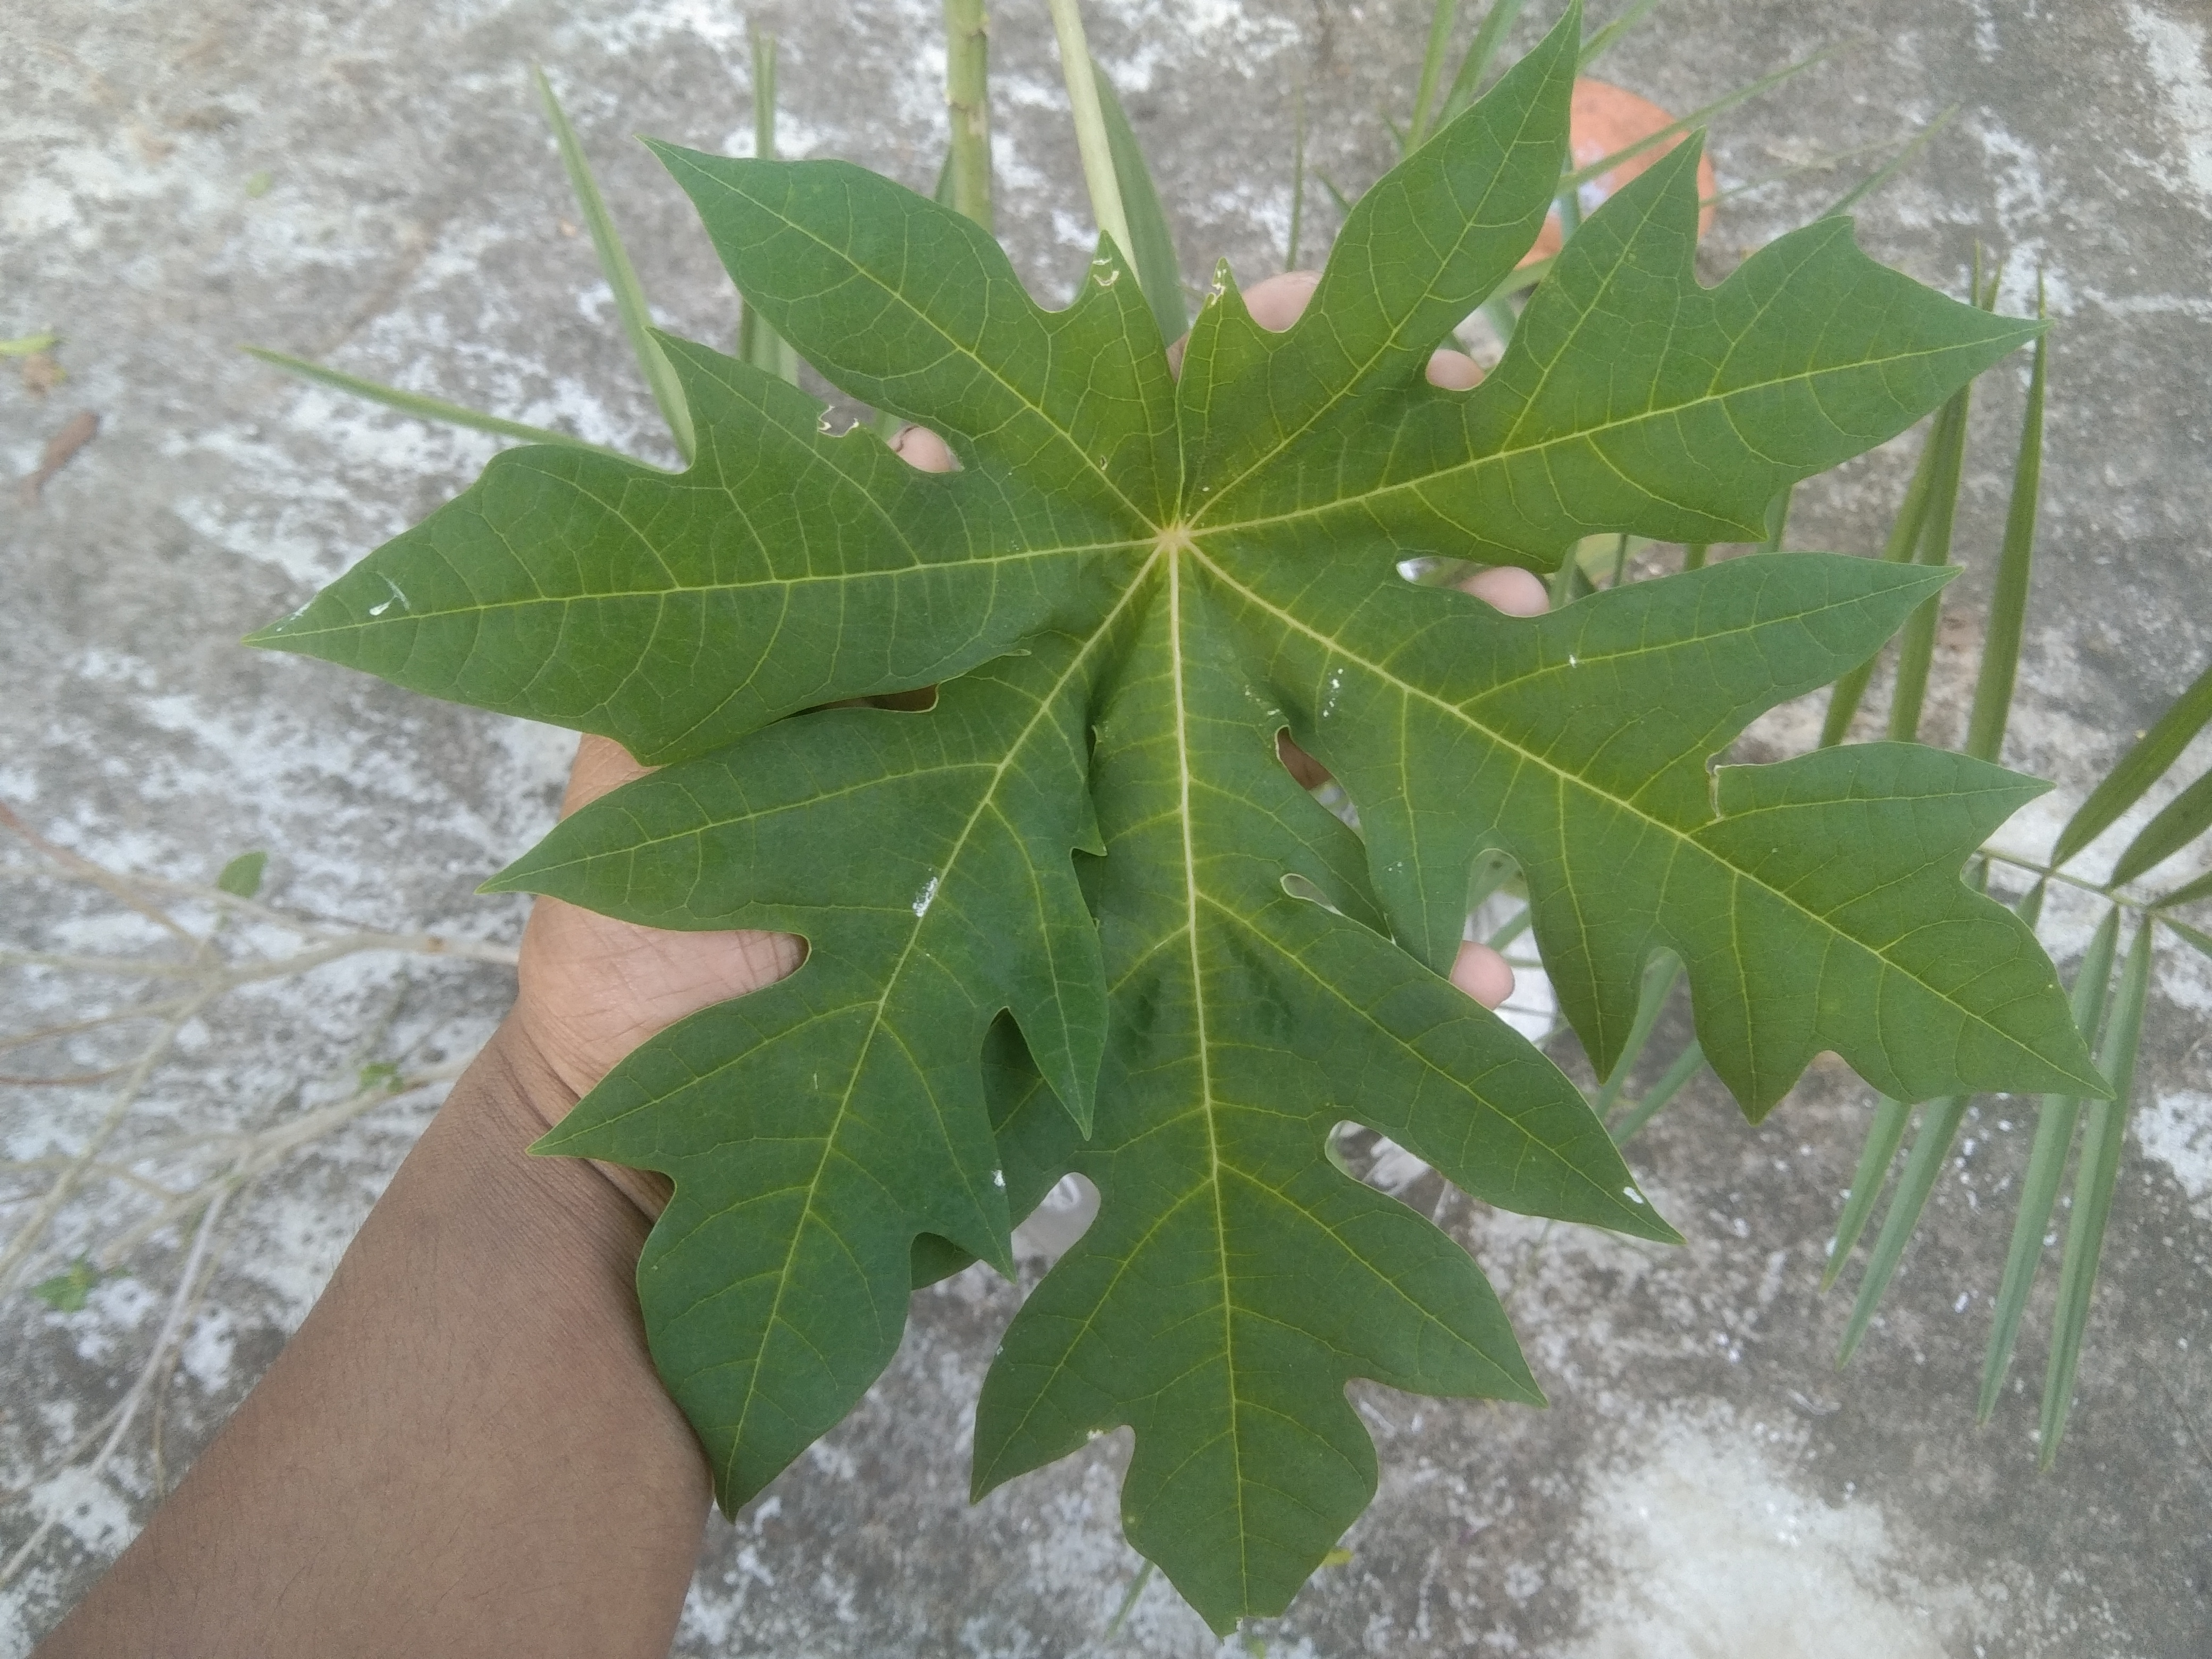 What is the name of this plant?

papaya
